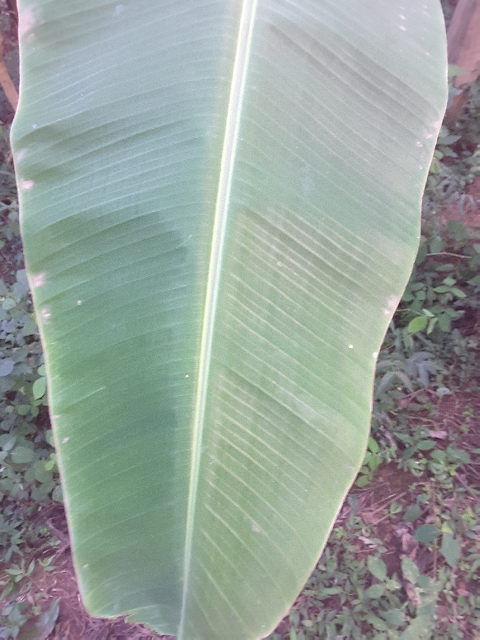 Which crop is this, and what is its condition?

banana, healthy
